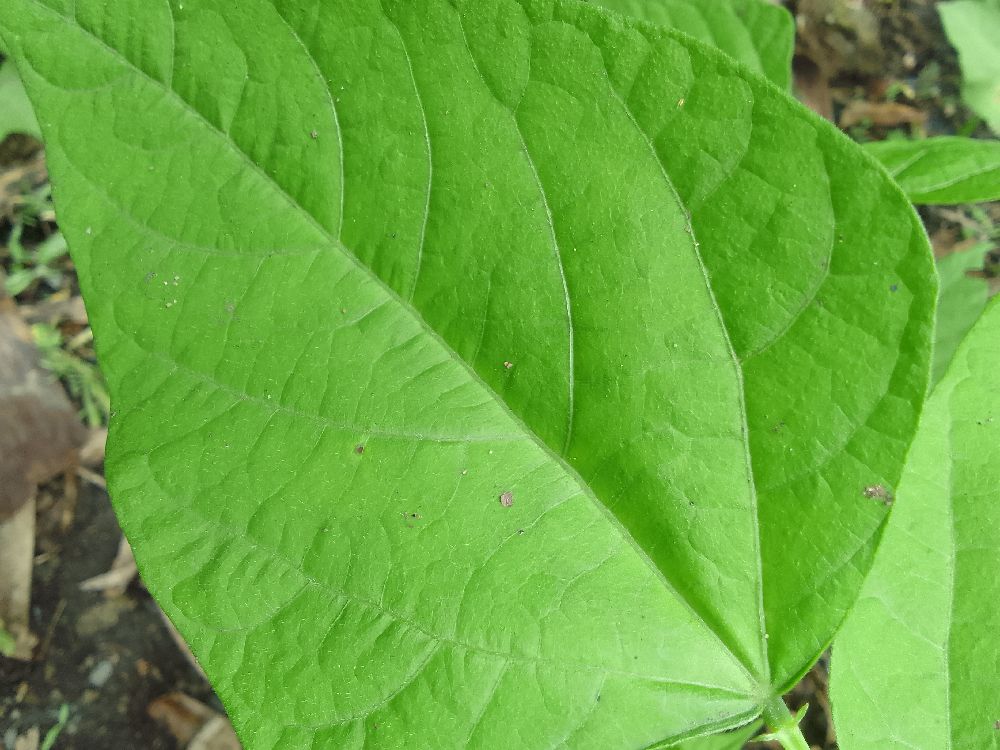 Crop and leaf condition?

common bean, healthy
